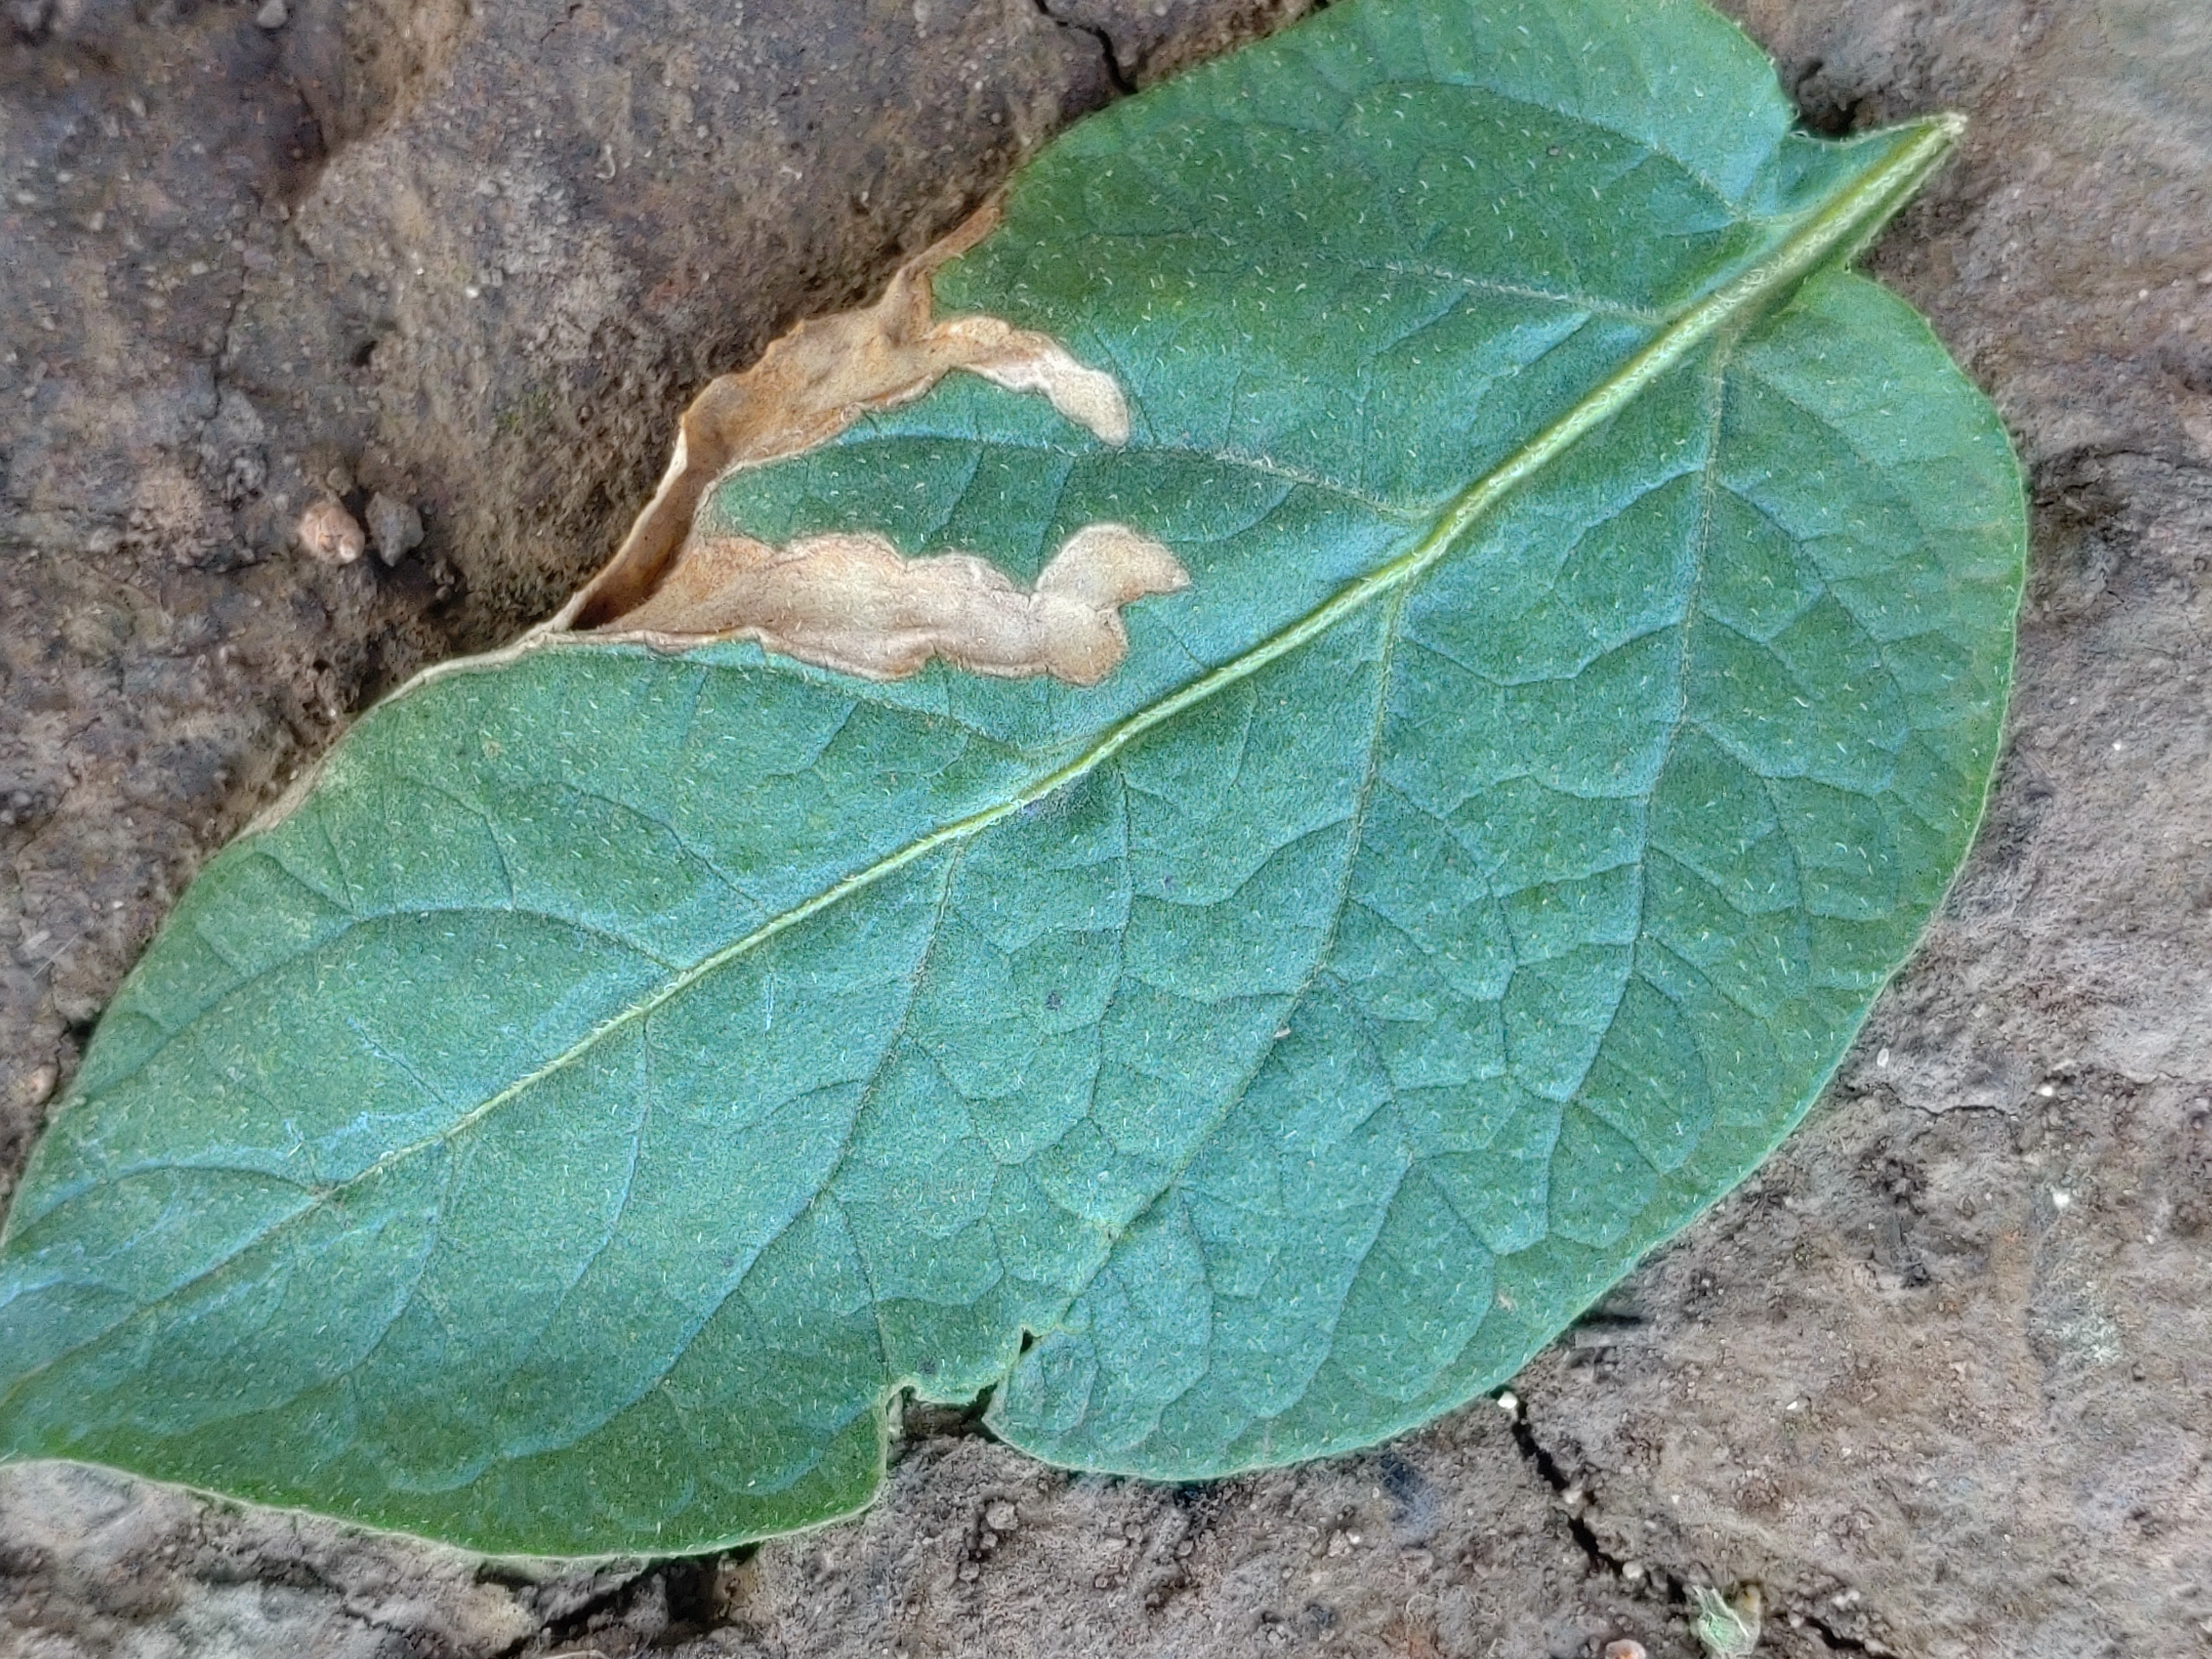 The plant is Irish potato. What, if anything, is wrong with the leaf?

early blight
